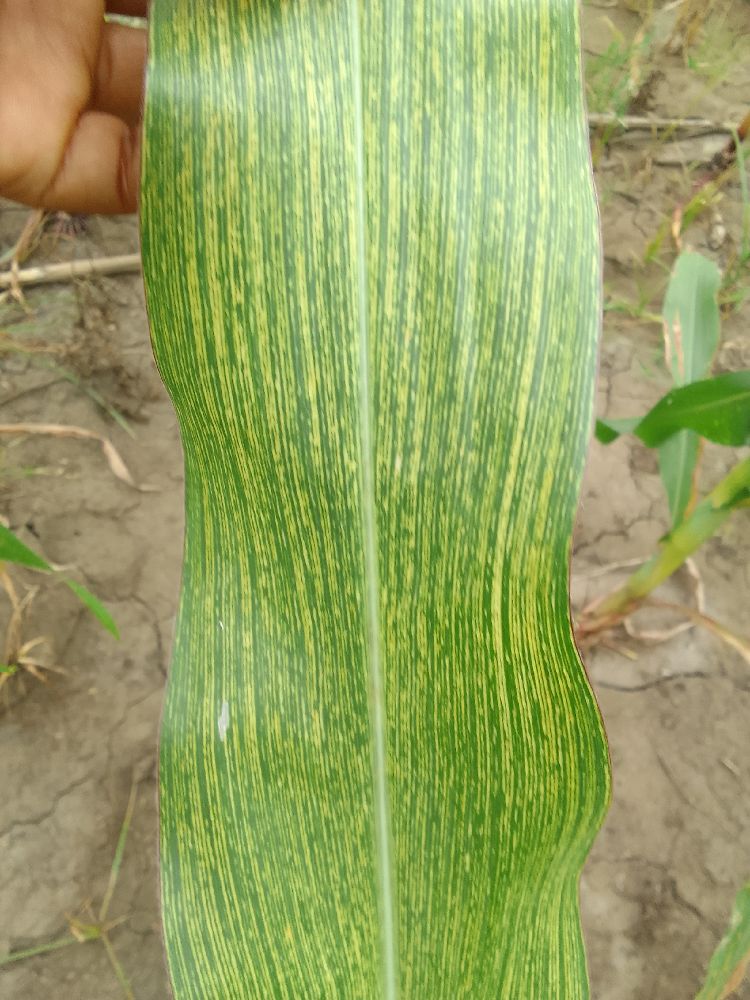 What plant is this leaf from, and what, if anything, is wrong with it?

maize, maize streak virus
